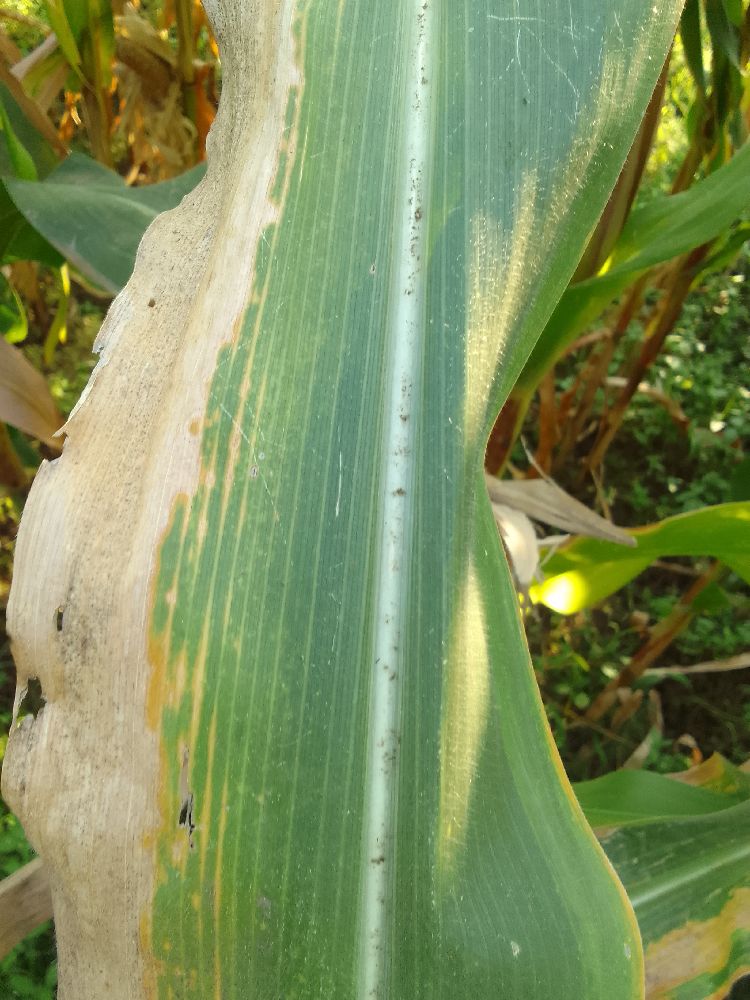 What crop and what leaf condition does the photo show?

maize, maize lethal necrosis
